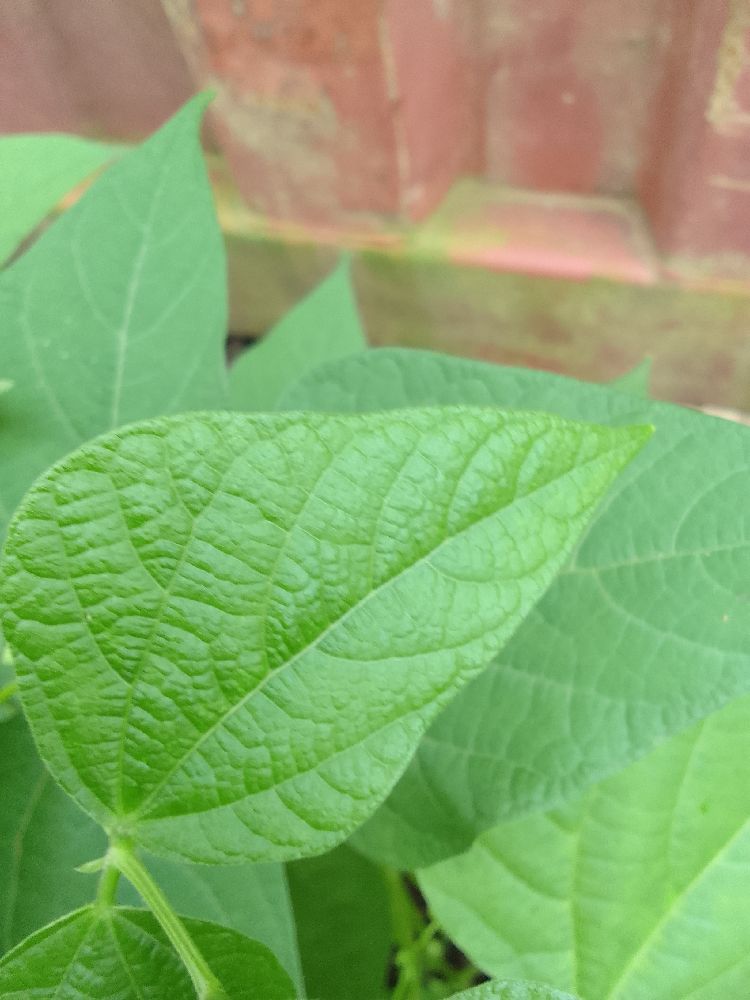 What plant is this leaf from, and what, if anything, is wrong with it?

common bean, healthy
